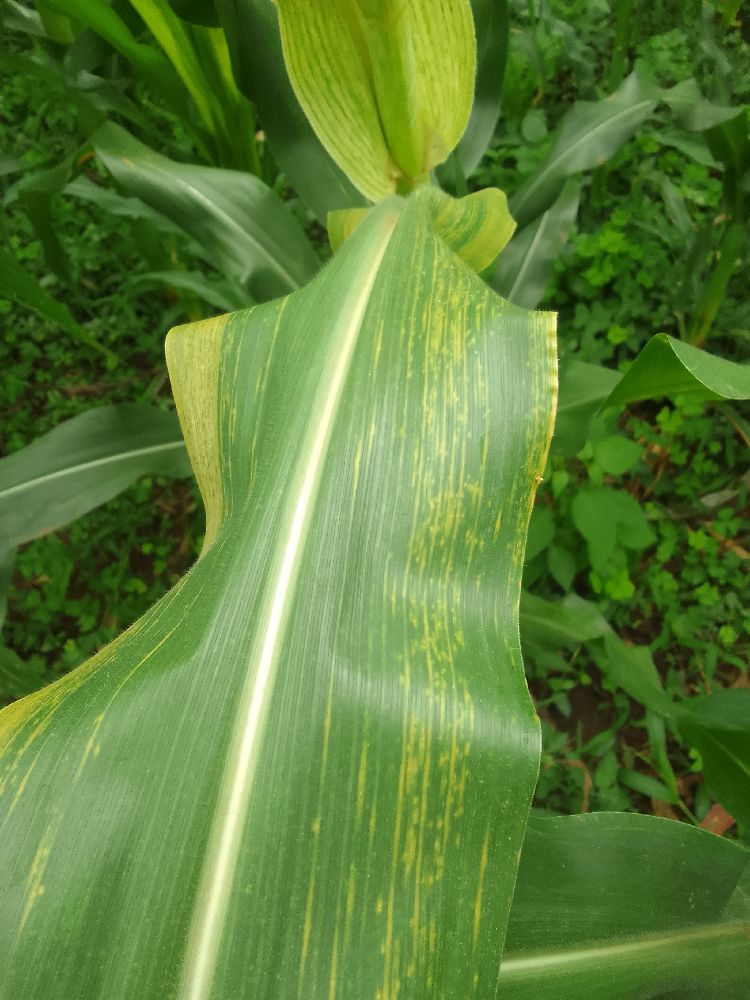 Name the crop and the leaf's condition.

maize, maize lethal necrosis
